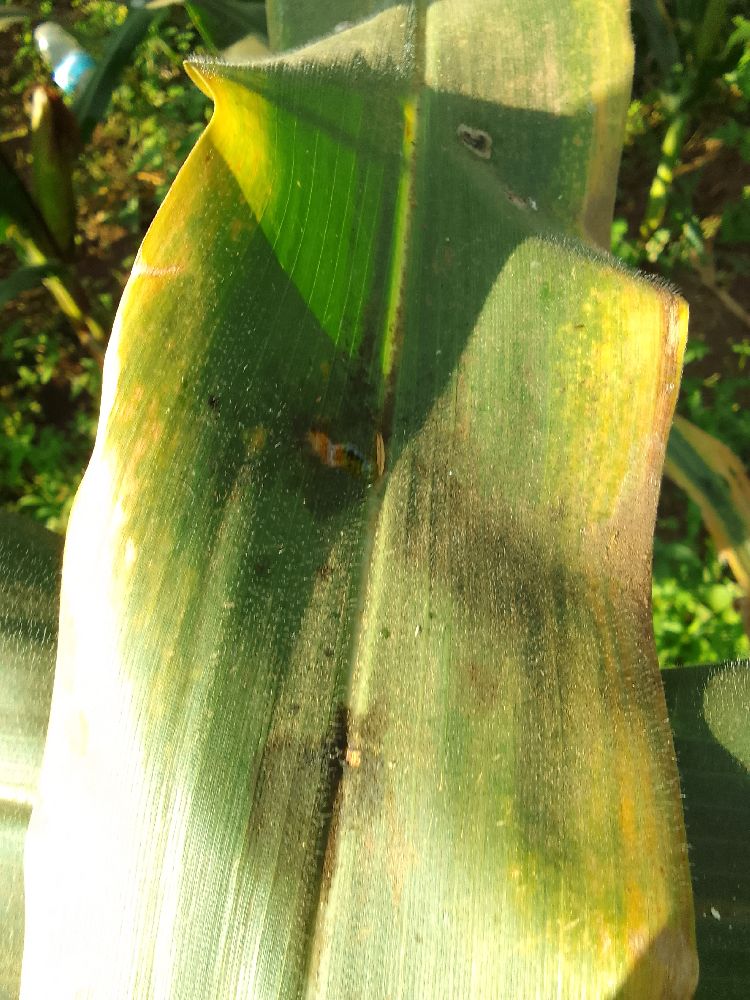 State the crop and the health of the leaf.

maize, maize lethal necrosis
